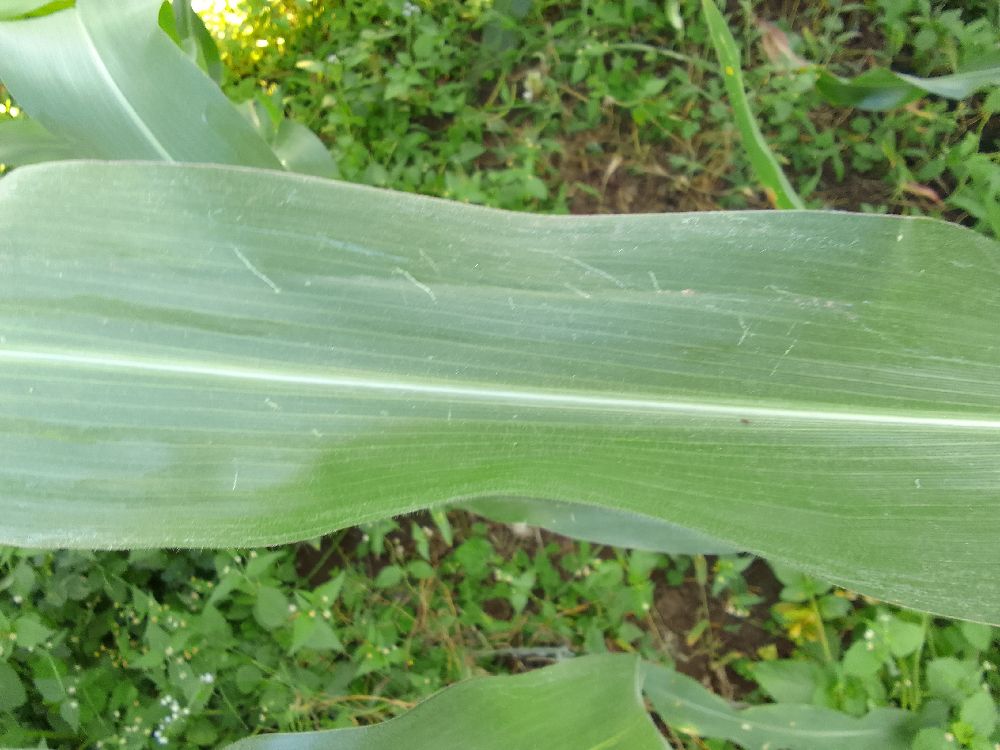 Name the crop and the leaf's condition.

maize, healthy
